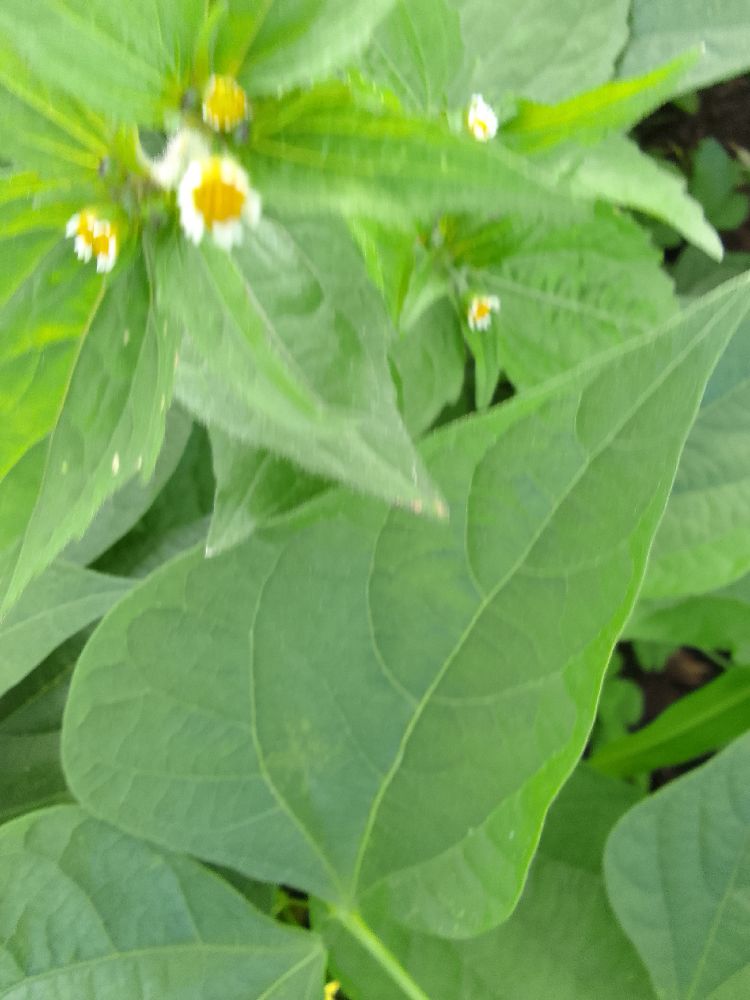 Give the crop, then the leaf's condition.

common bean, healthy
